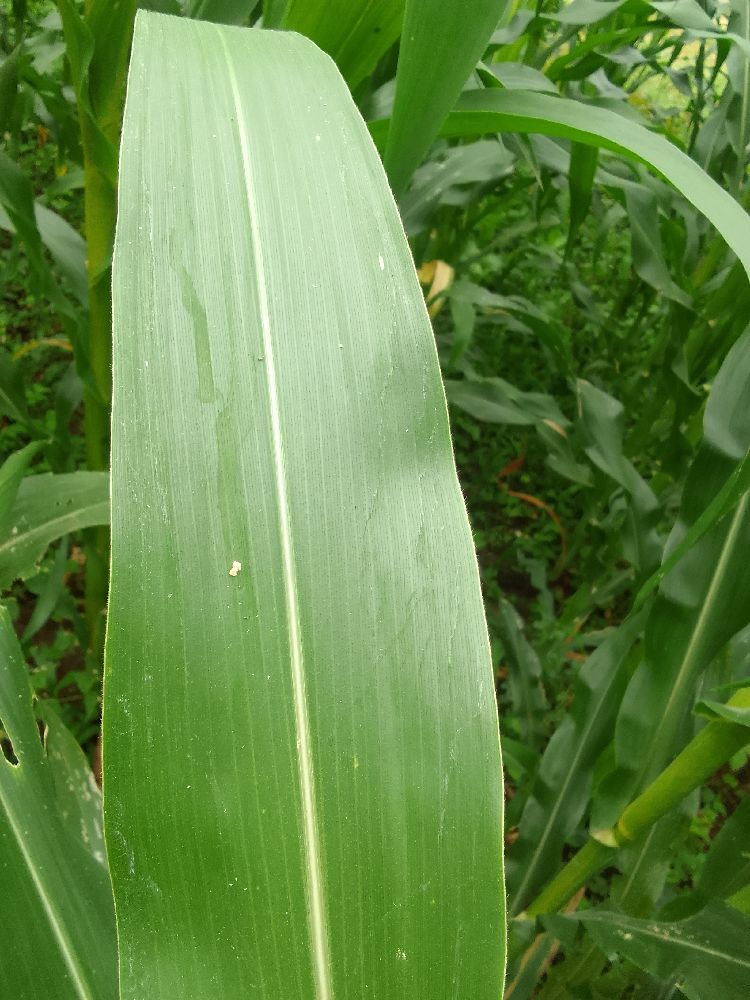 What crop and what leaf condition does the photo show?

maize, healthy
